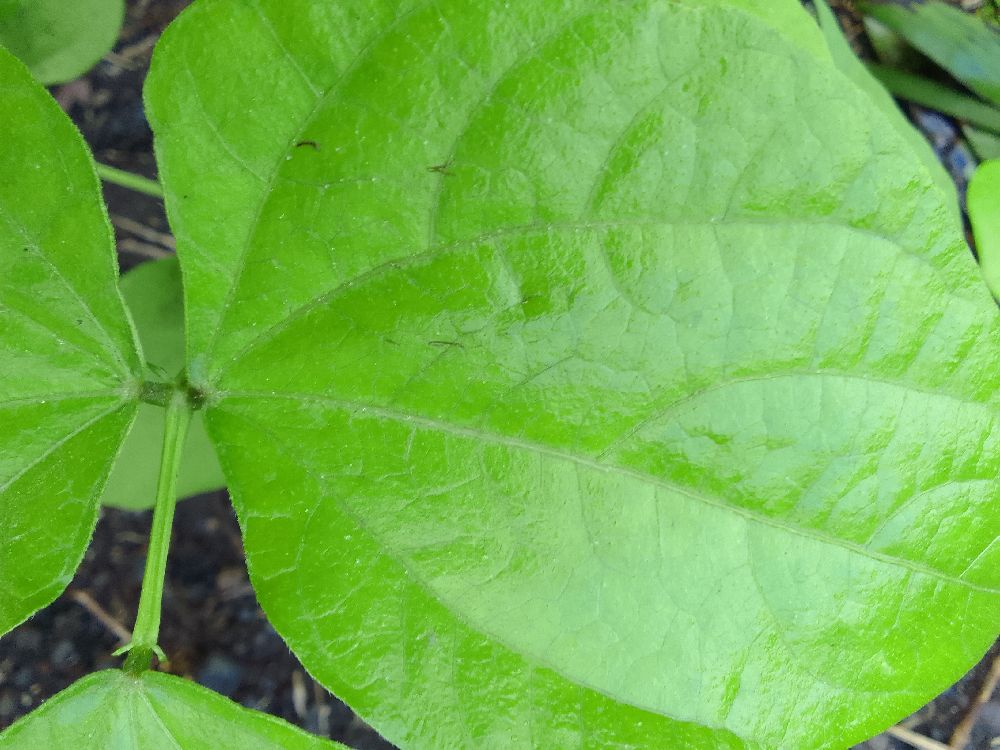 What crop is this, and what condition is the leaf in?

common bean, healthy
